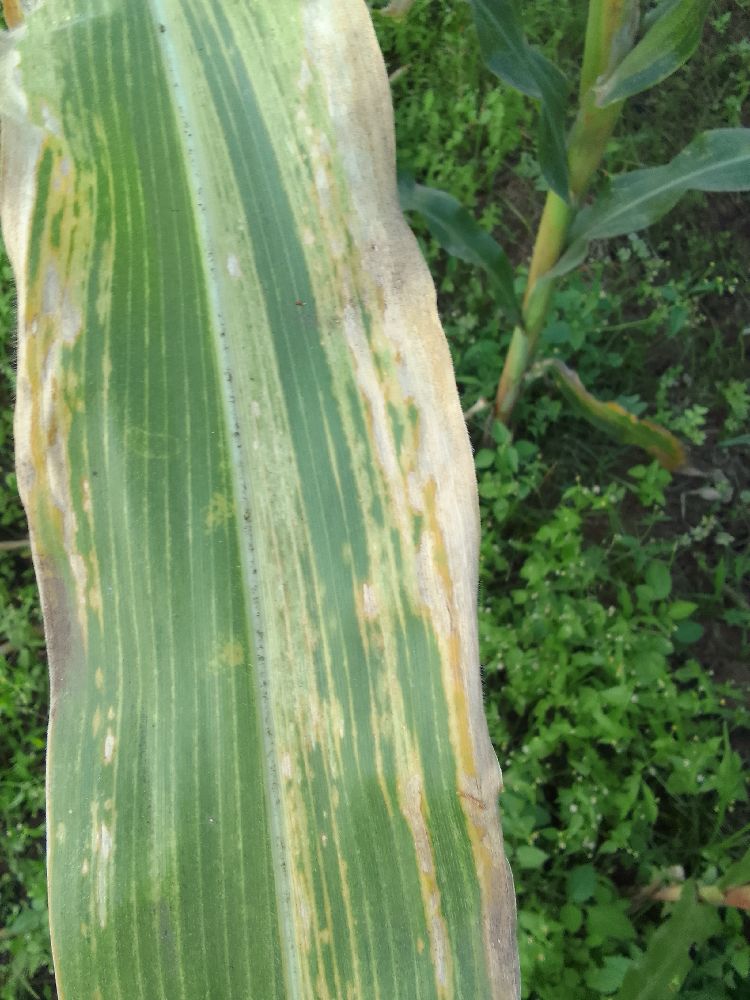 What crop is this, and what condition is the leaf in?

maize, maize lethal necrosis
